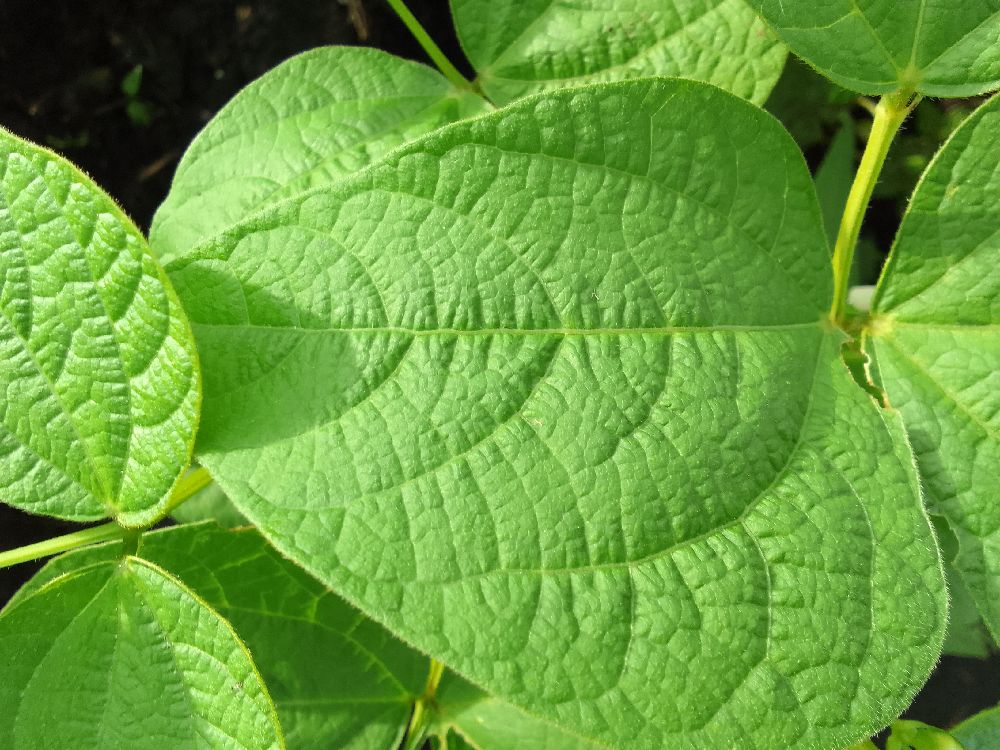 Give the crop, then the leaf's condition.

common bean, healthy
